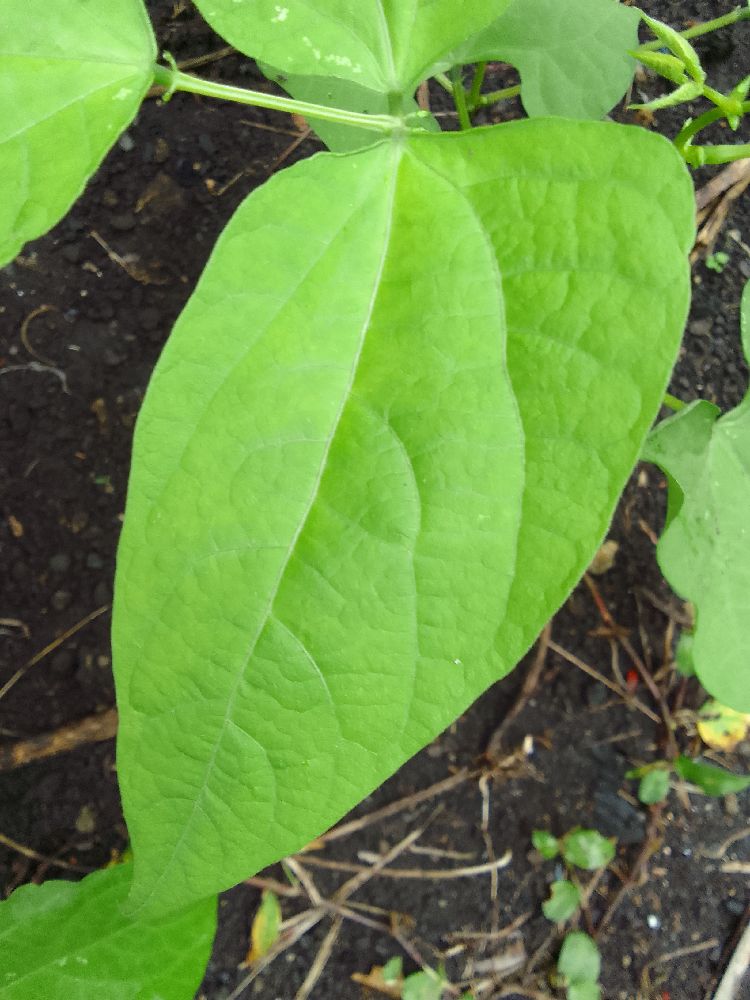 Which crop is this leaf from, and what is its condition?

common bean, healthy
